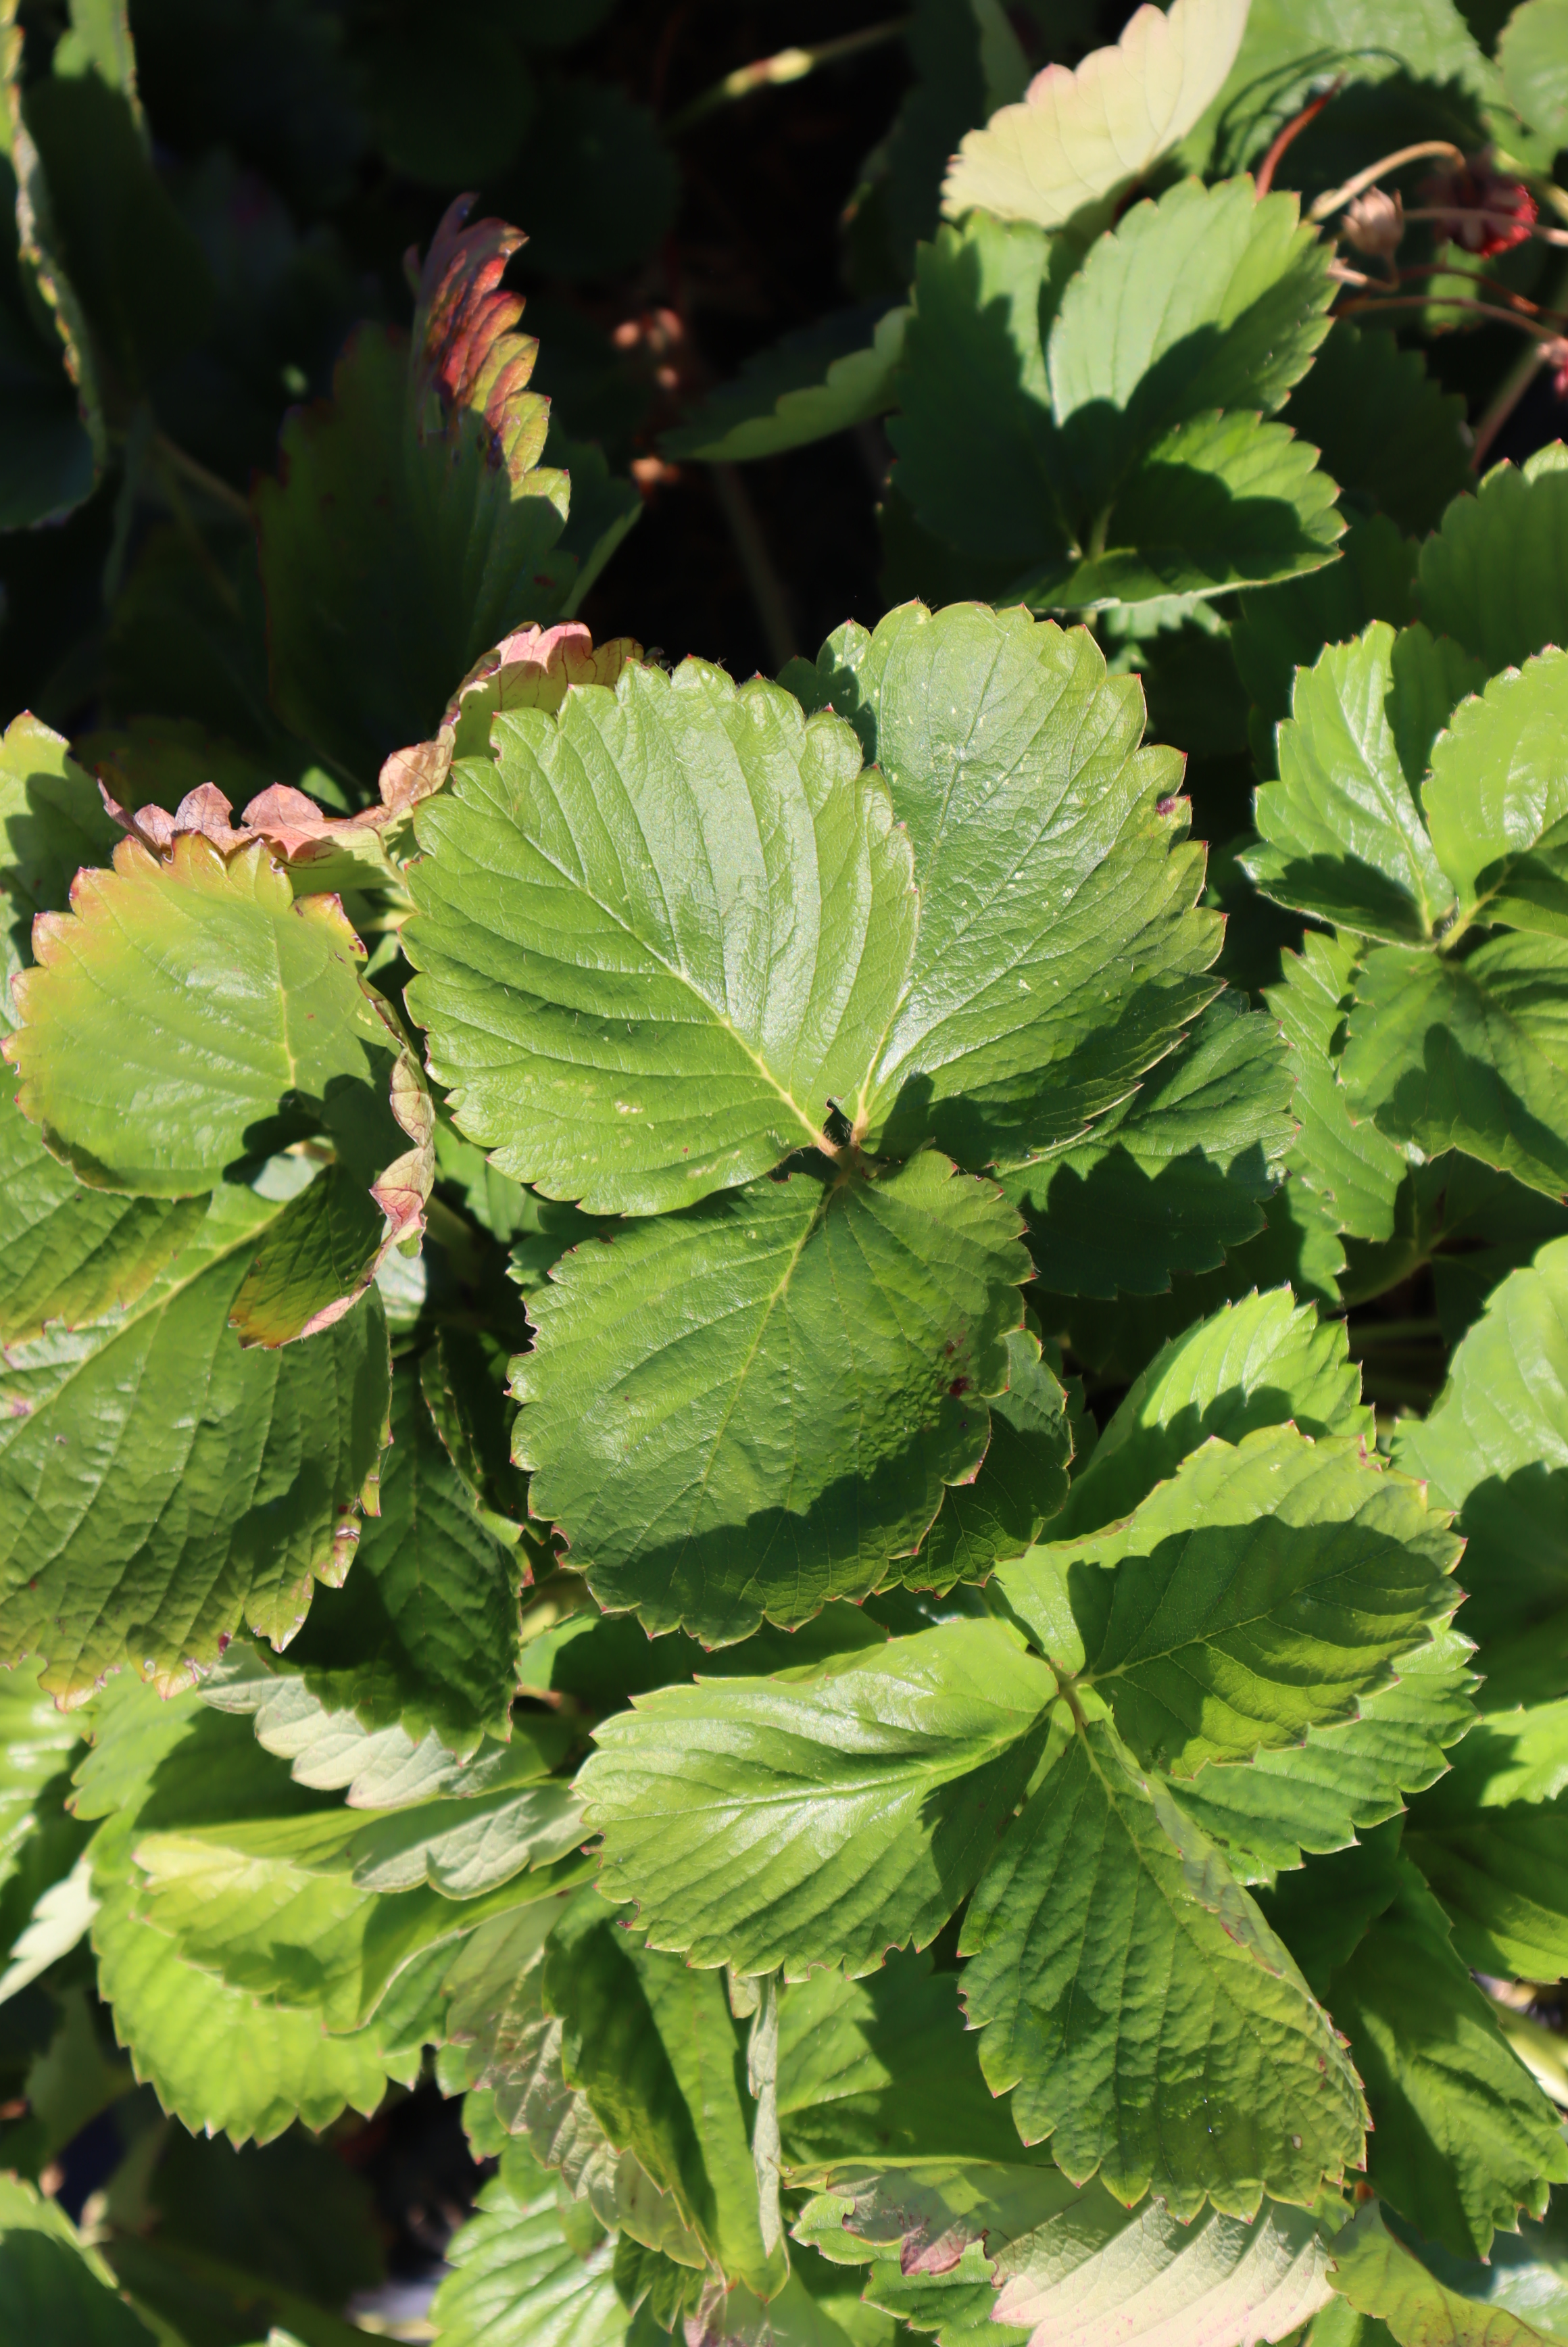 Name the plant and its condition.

strawberry, leaf spot, phytophagous
